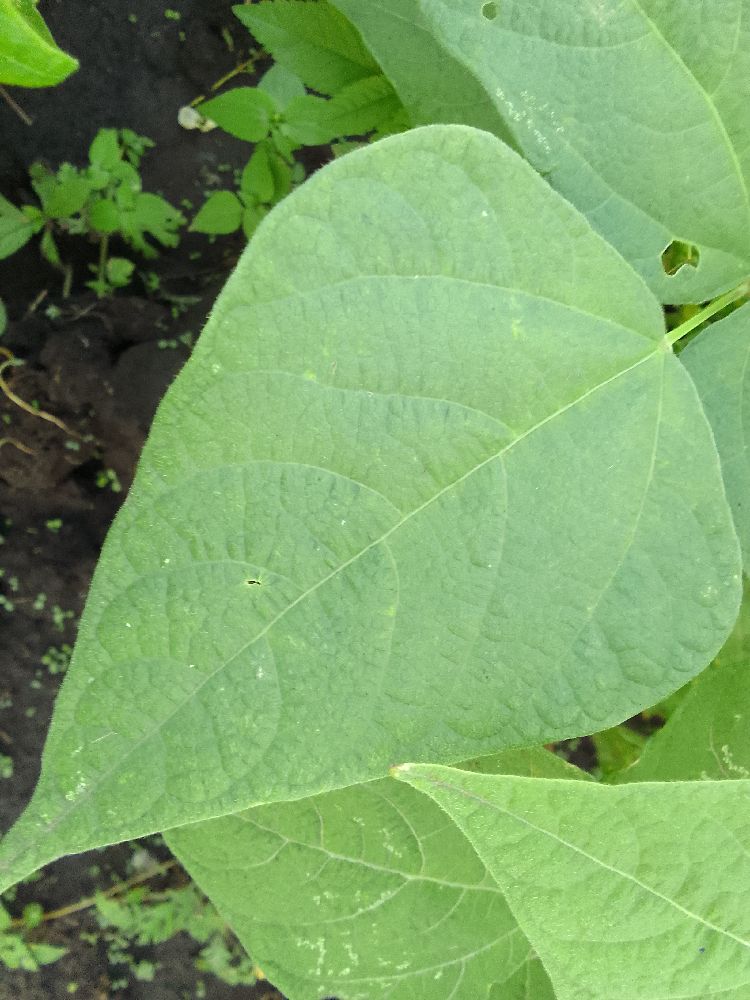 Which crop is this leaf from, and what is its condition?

common bean, healthy
